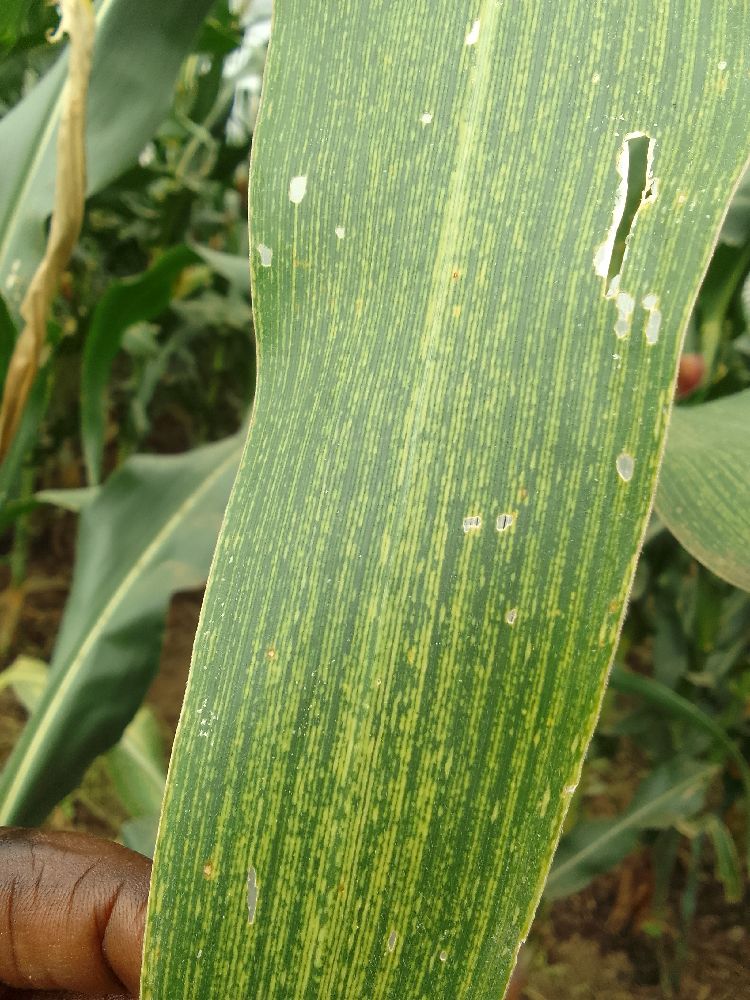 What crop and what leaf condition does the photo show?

maize, maize streak virus
